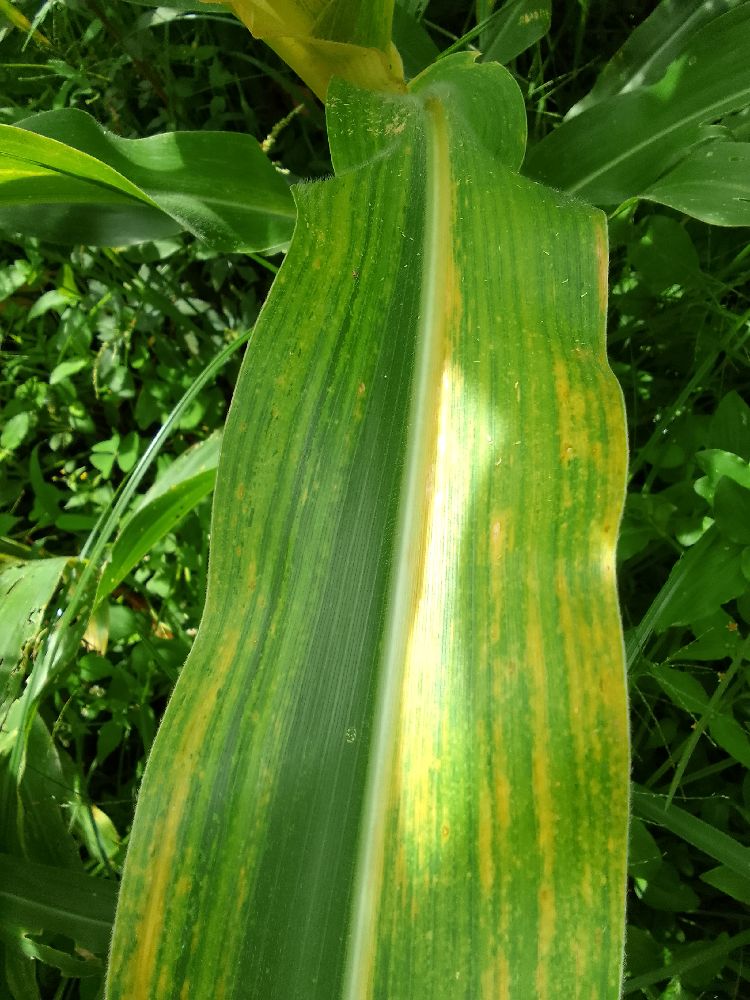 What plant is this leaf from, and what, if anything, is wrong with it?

maize, maize lethal necrosis
